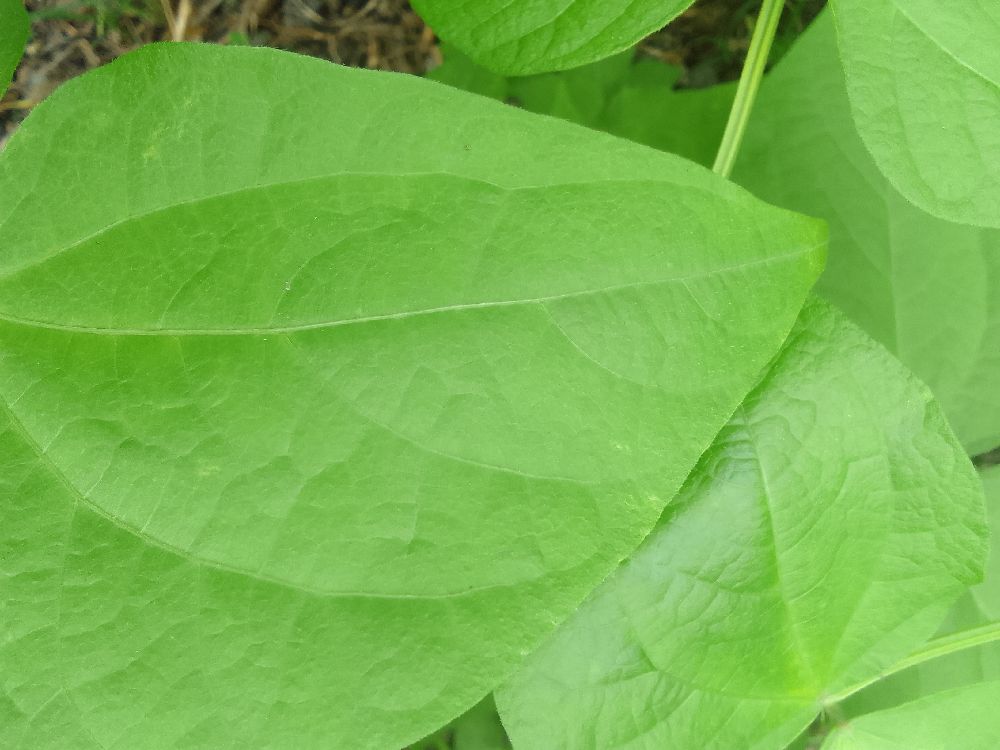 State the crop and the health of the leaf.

common bean, healthy
